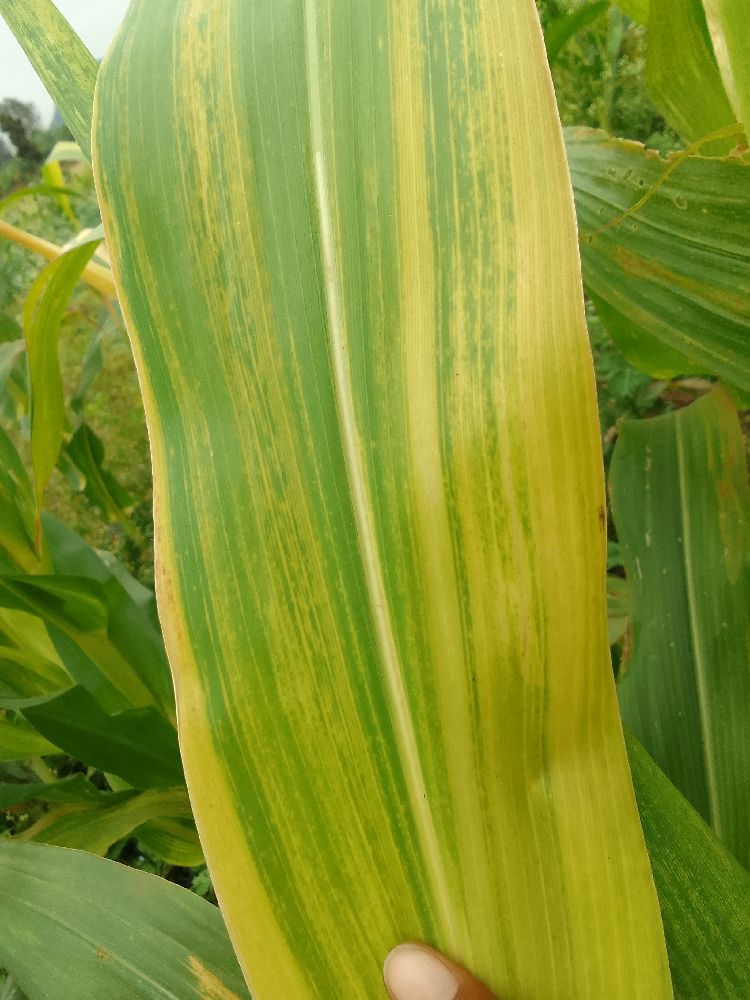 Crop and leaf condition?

maize, maize lethal necrosis
